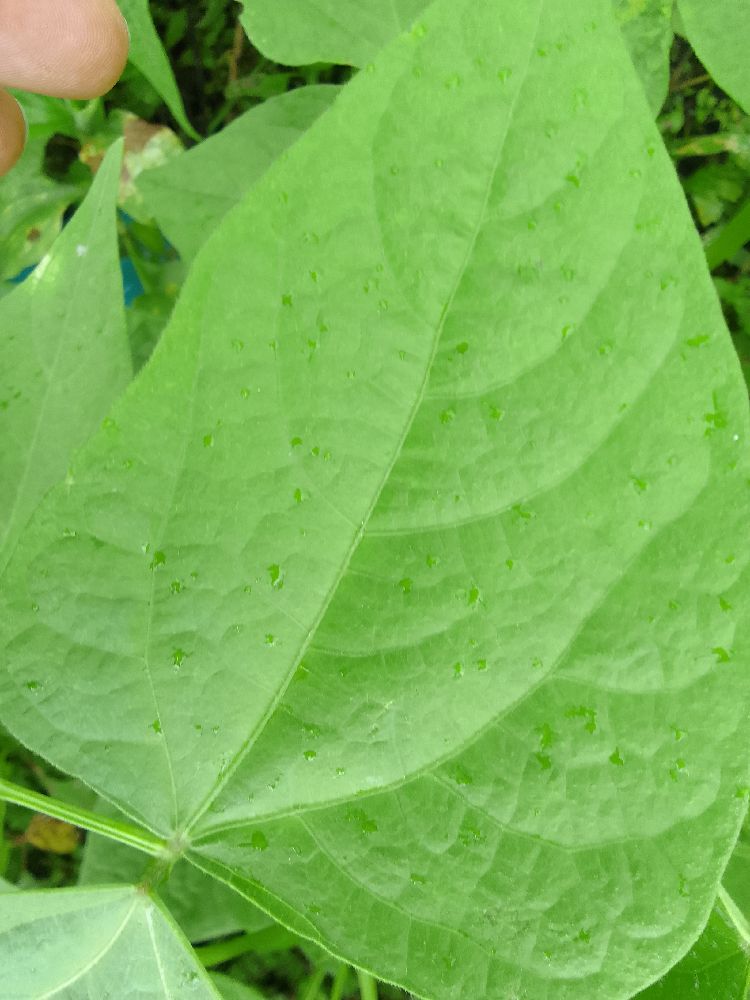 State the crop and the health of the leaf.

common bean, healthy
